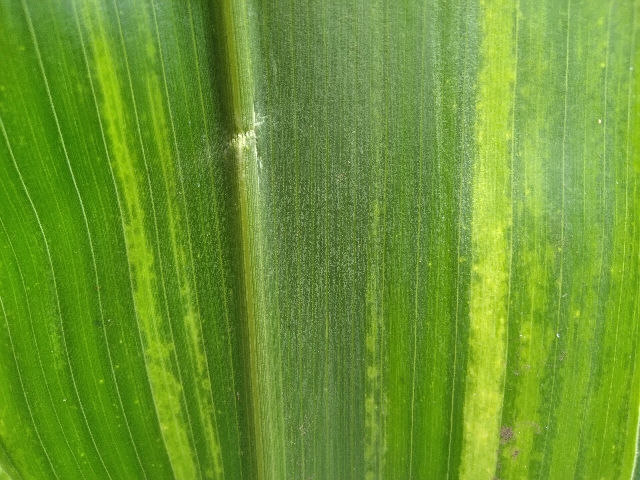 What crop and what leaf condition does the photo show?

maize, maize lethal necrosis
